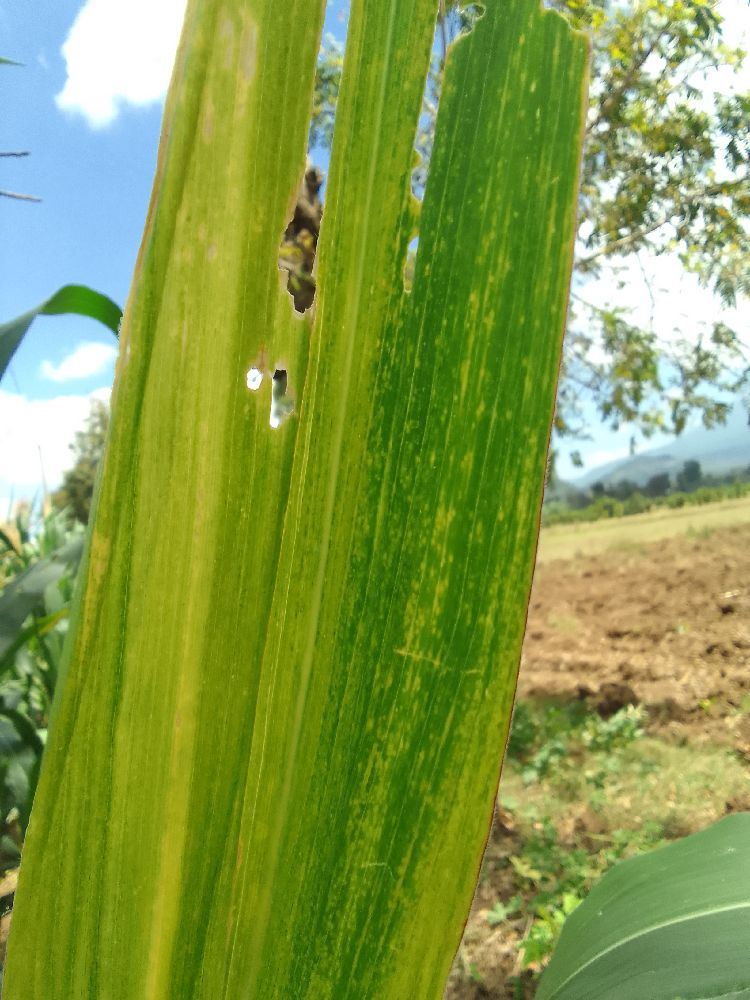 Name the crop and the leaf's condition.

maize, maize lethal necrosis
